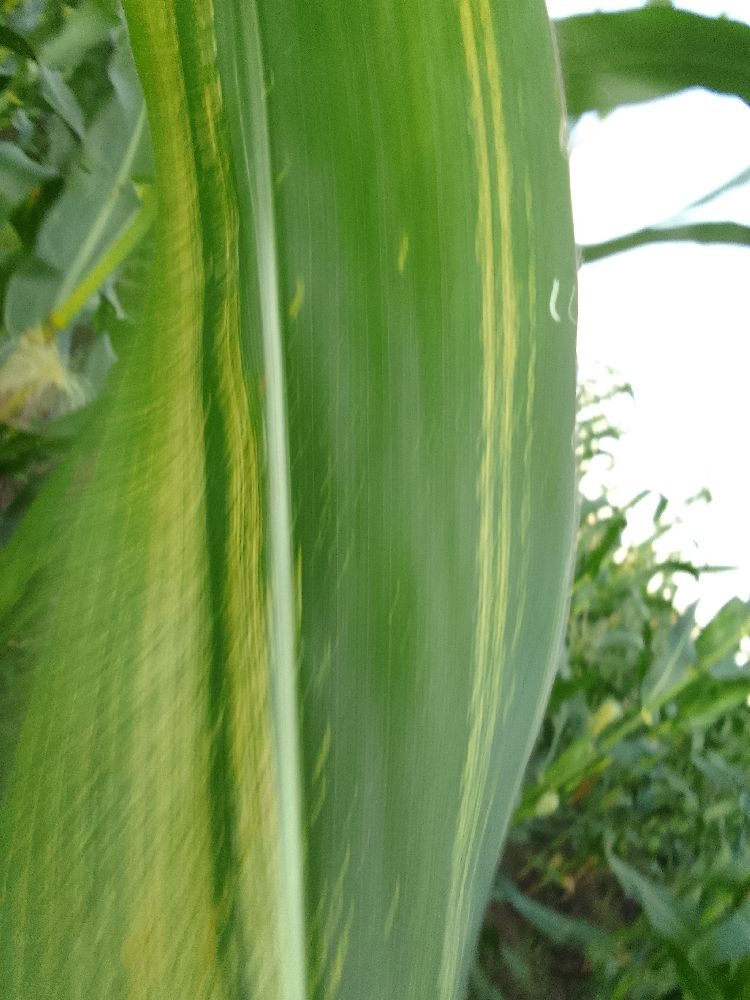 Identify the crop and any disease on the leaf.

maize, maize streak virus
